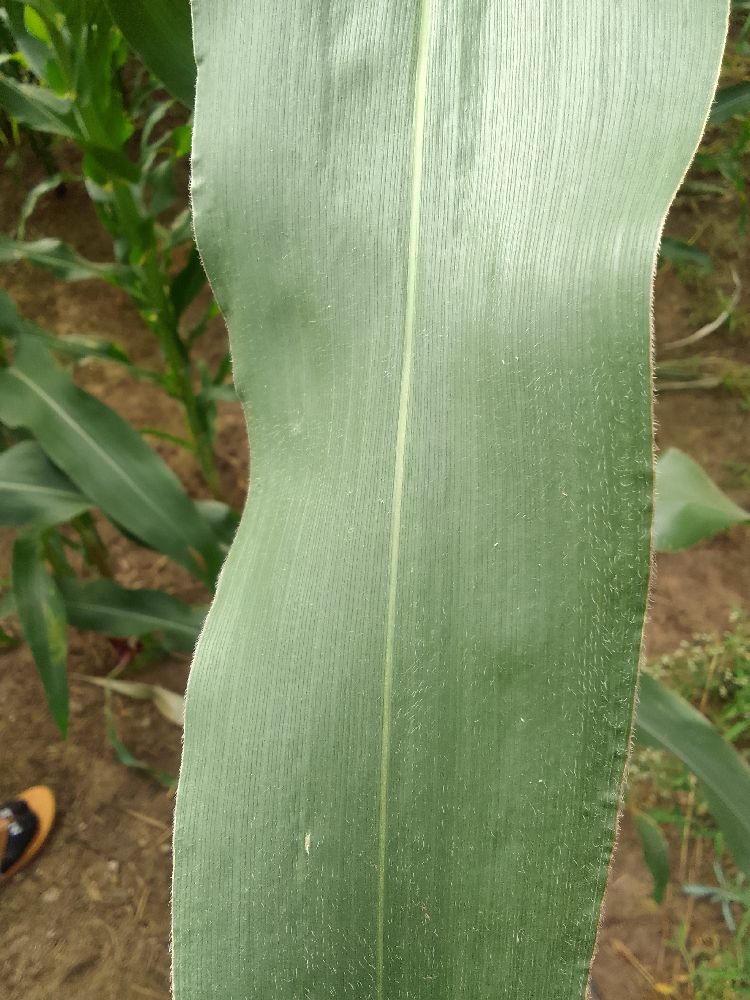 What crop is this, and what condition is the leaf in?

maize, healthy
